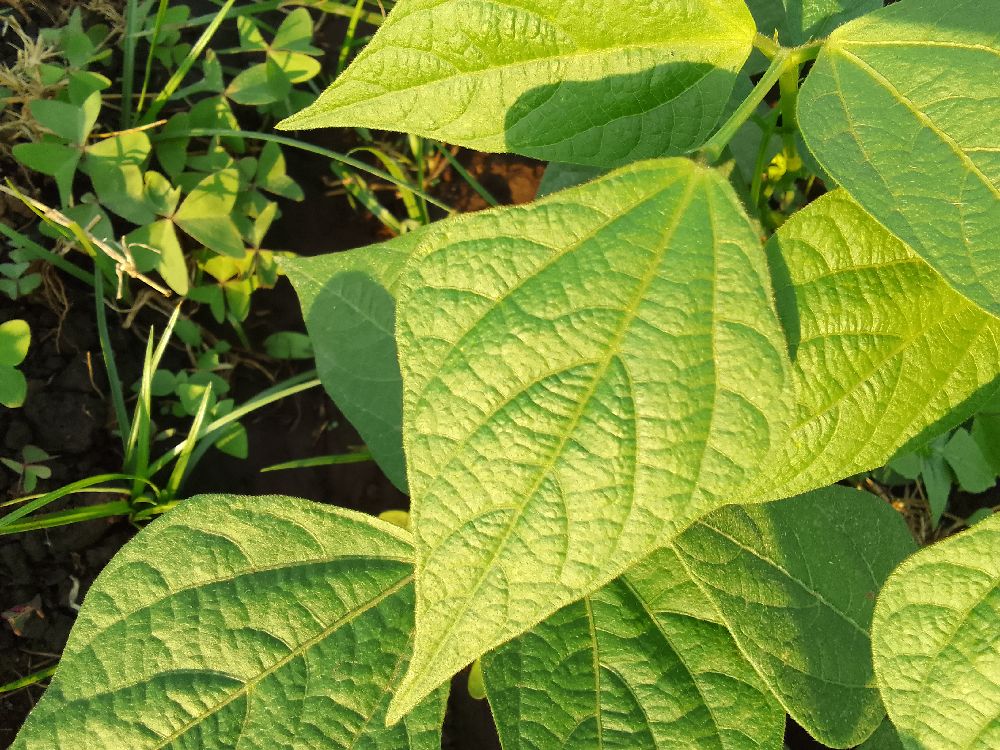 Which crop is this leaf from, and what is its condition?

common bean, healthy
